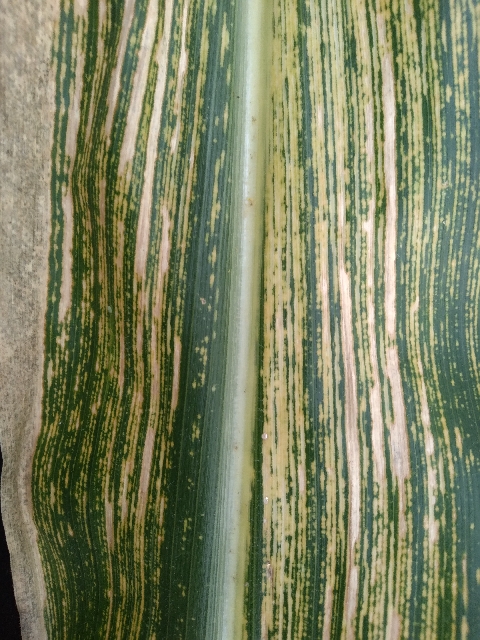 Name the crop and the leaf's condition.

maize, maize streak virus
